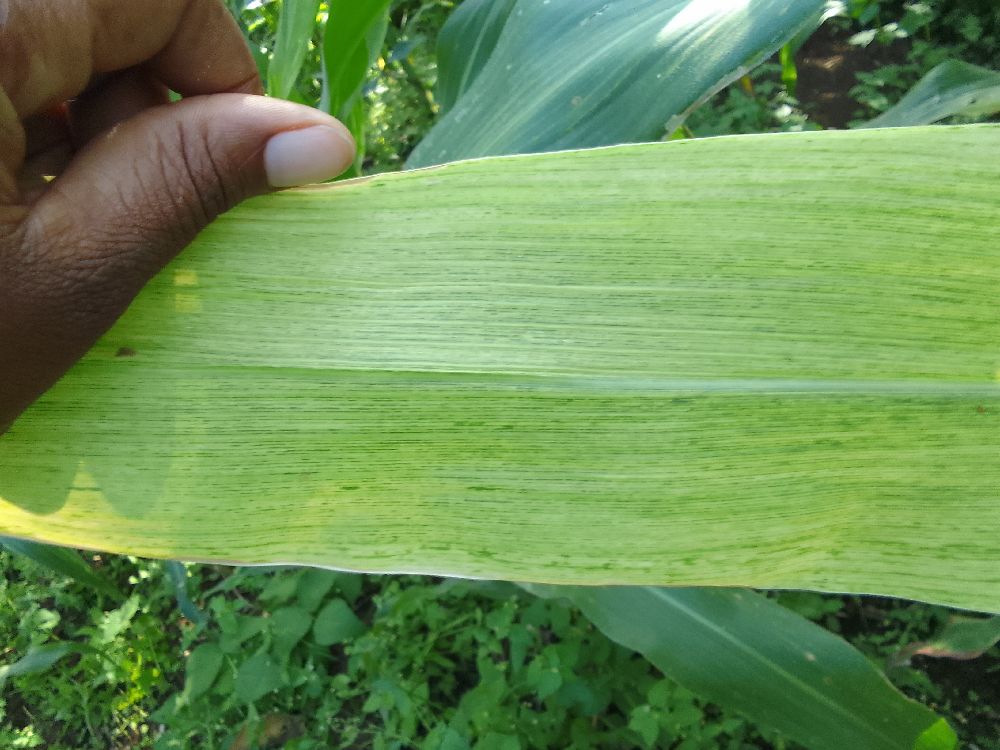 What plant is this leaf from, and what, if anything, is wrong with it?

maize, maize lethal necrosis
